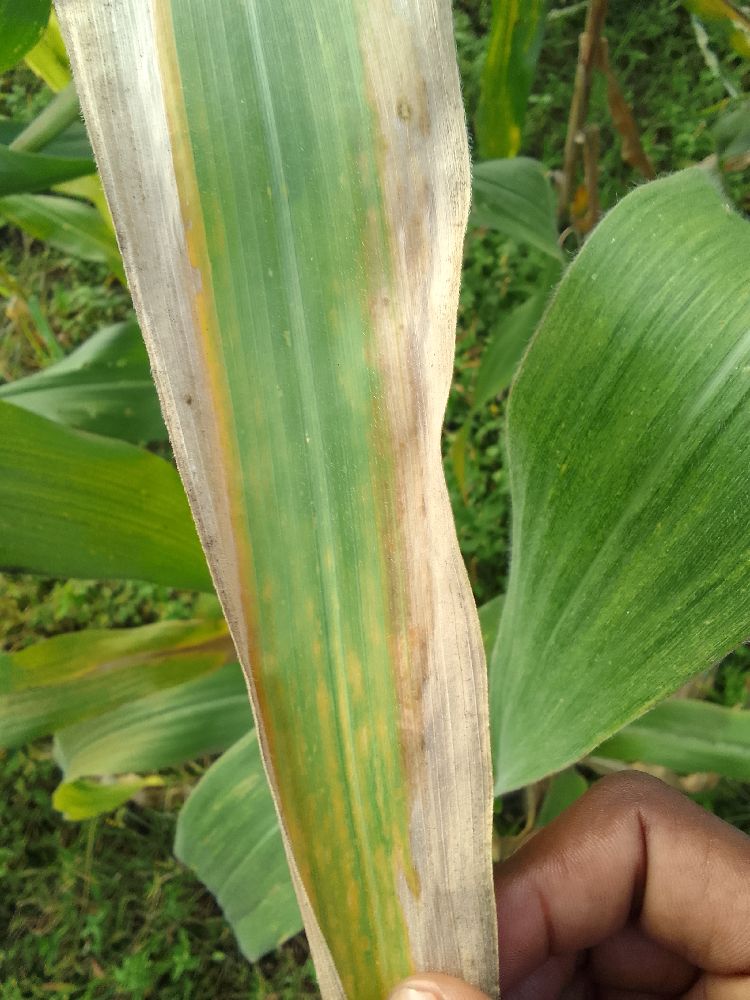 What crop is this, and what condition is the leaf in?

maize, maize lethal necrosis
